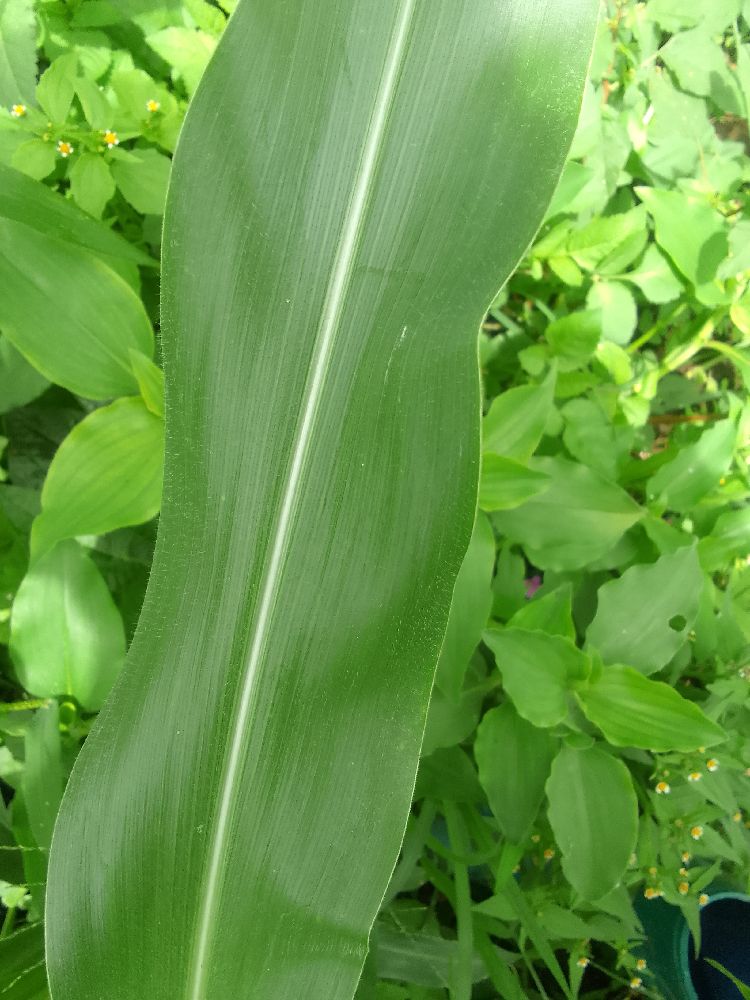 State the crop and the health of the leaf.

maize, healthy
